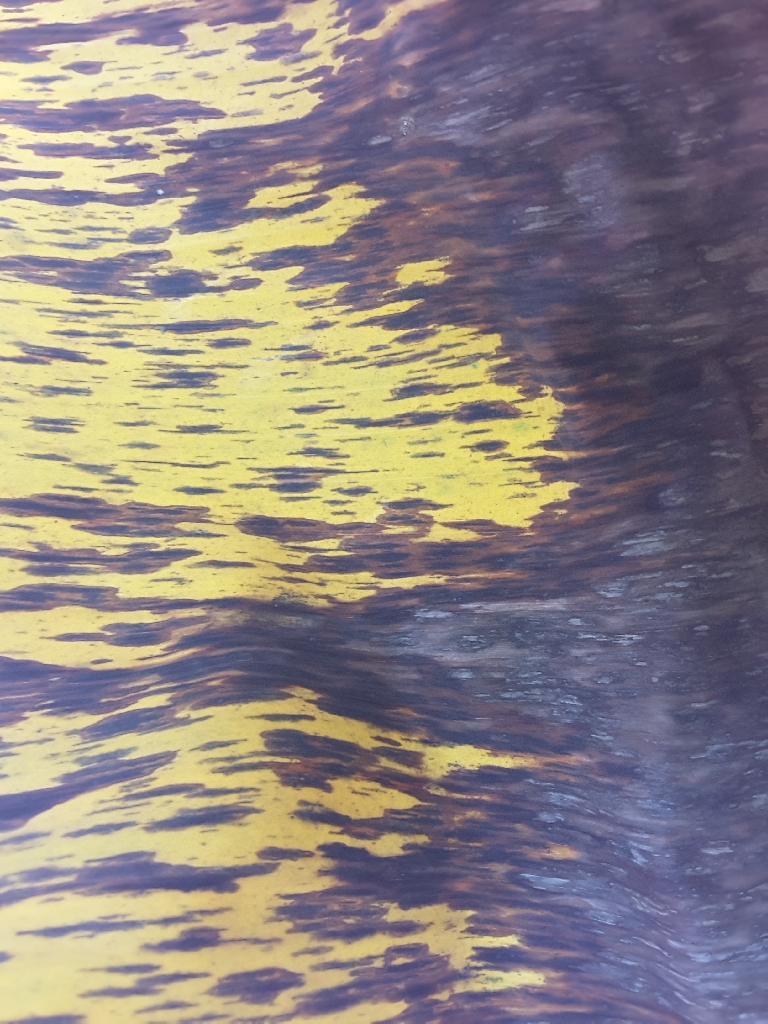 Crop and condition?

banana, black sigatoka
